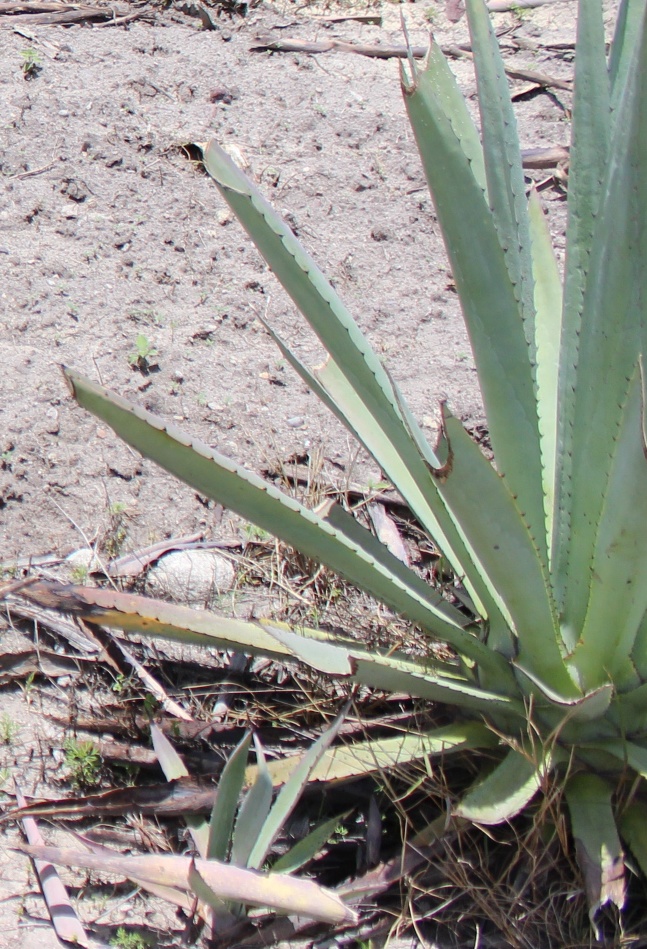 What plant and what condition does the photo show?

agave, yellow
